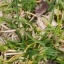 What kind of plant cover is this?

grass
